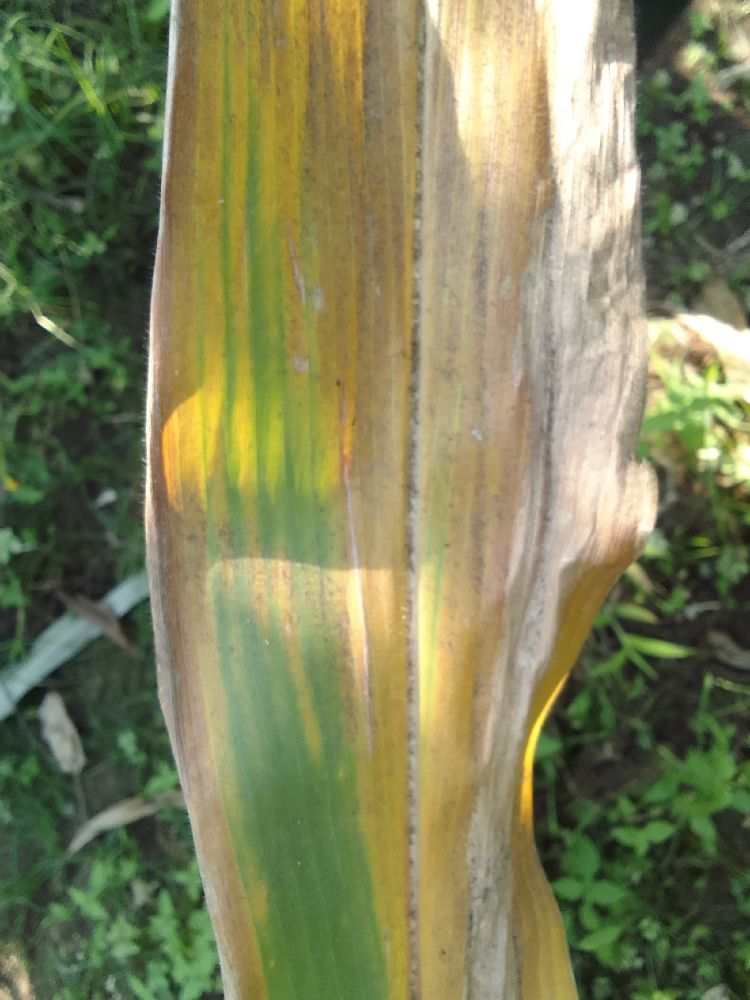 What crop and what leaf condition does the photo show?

maize, maize lethal necrosis
